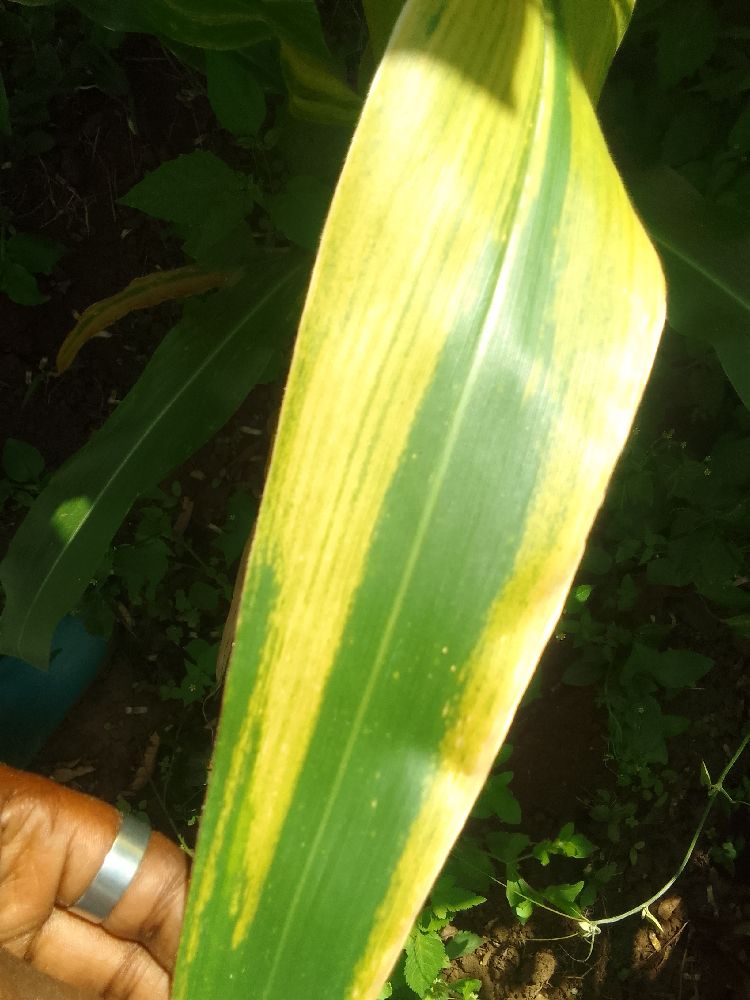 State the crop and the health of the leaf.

maize, maize lethal necrosis
